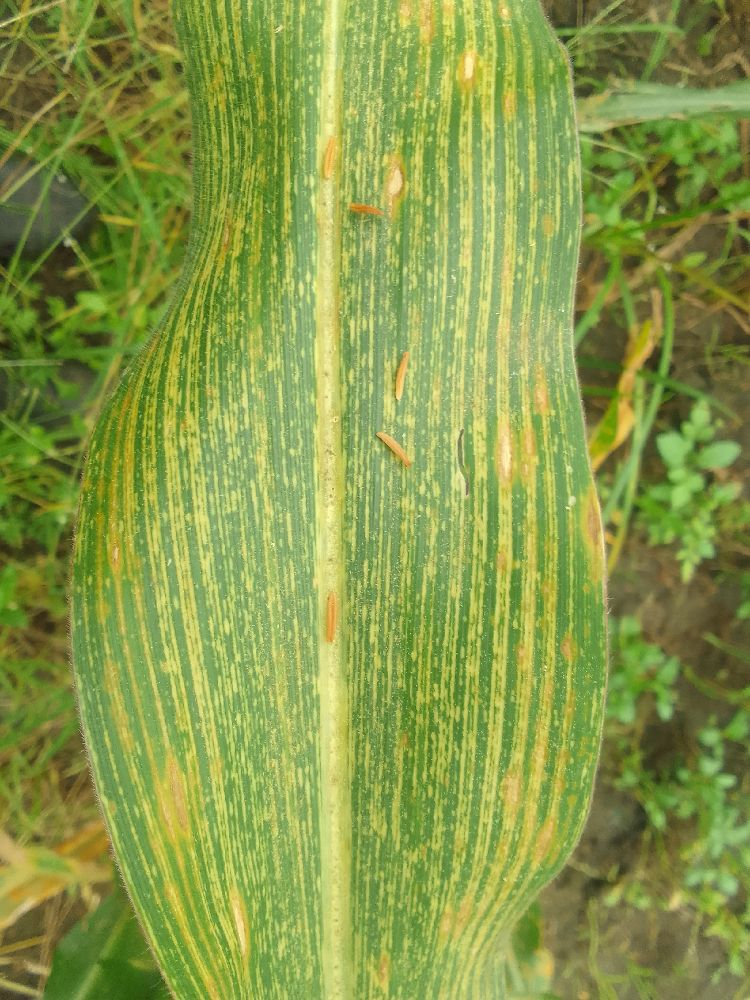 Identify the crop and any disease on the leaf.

maize, maize streak virus
